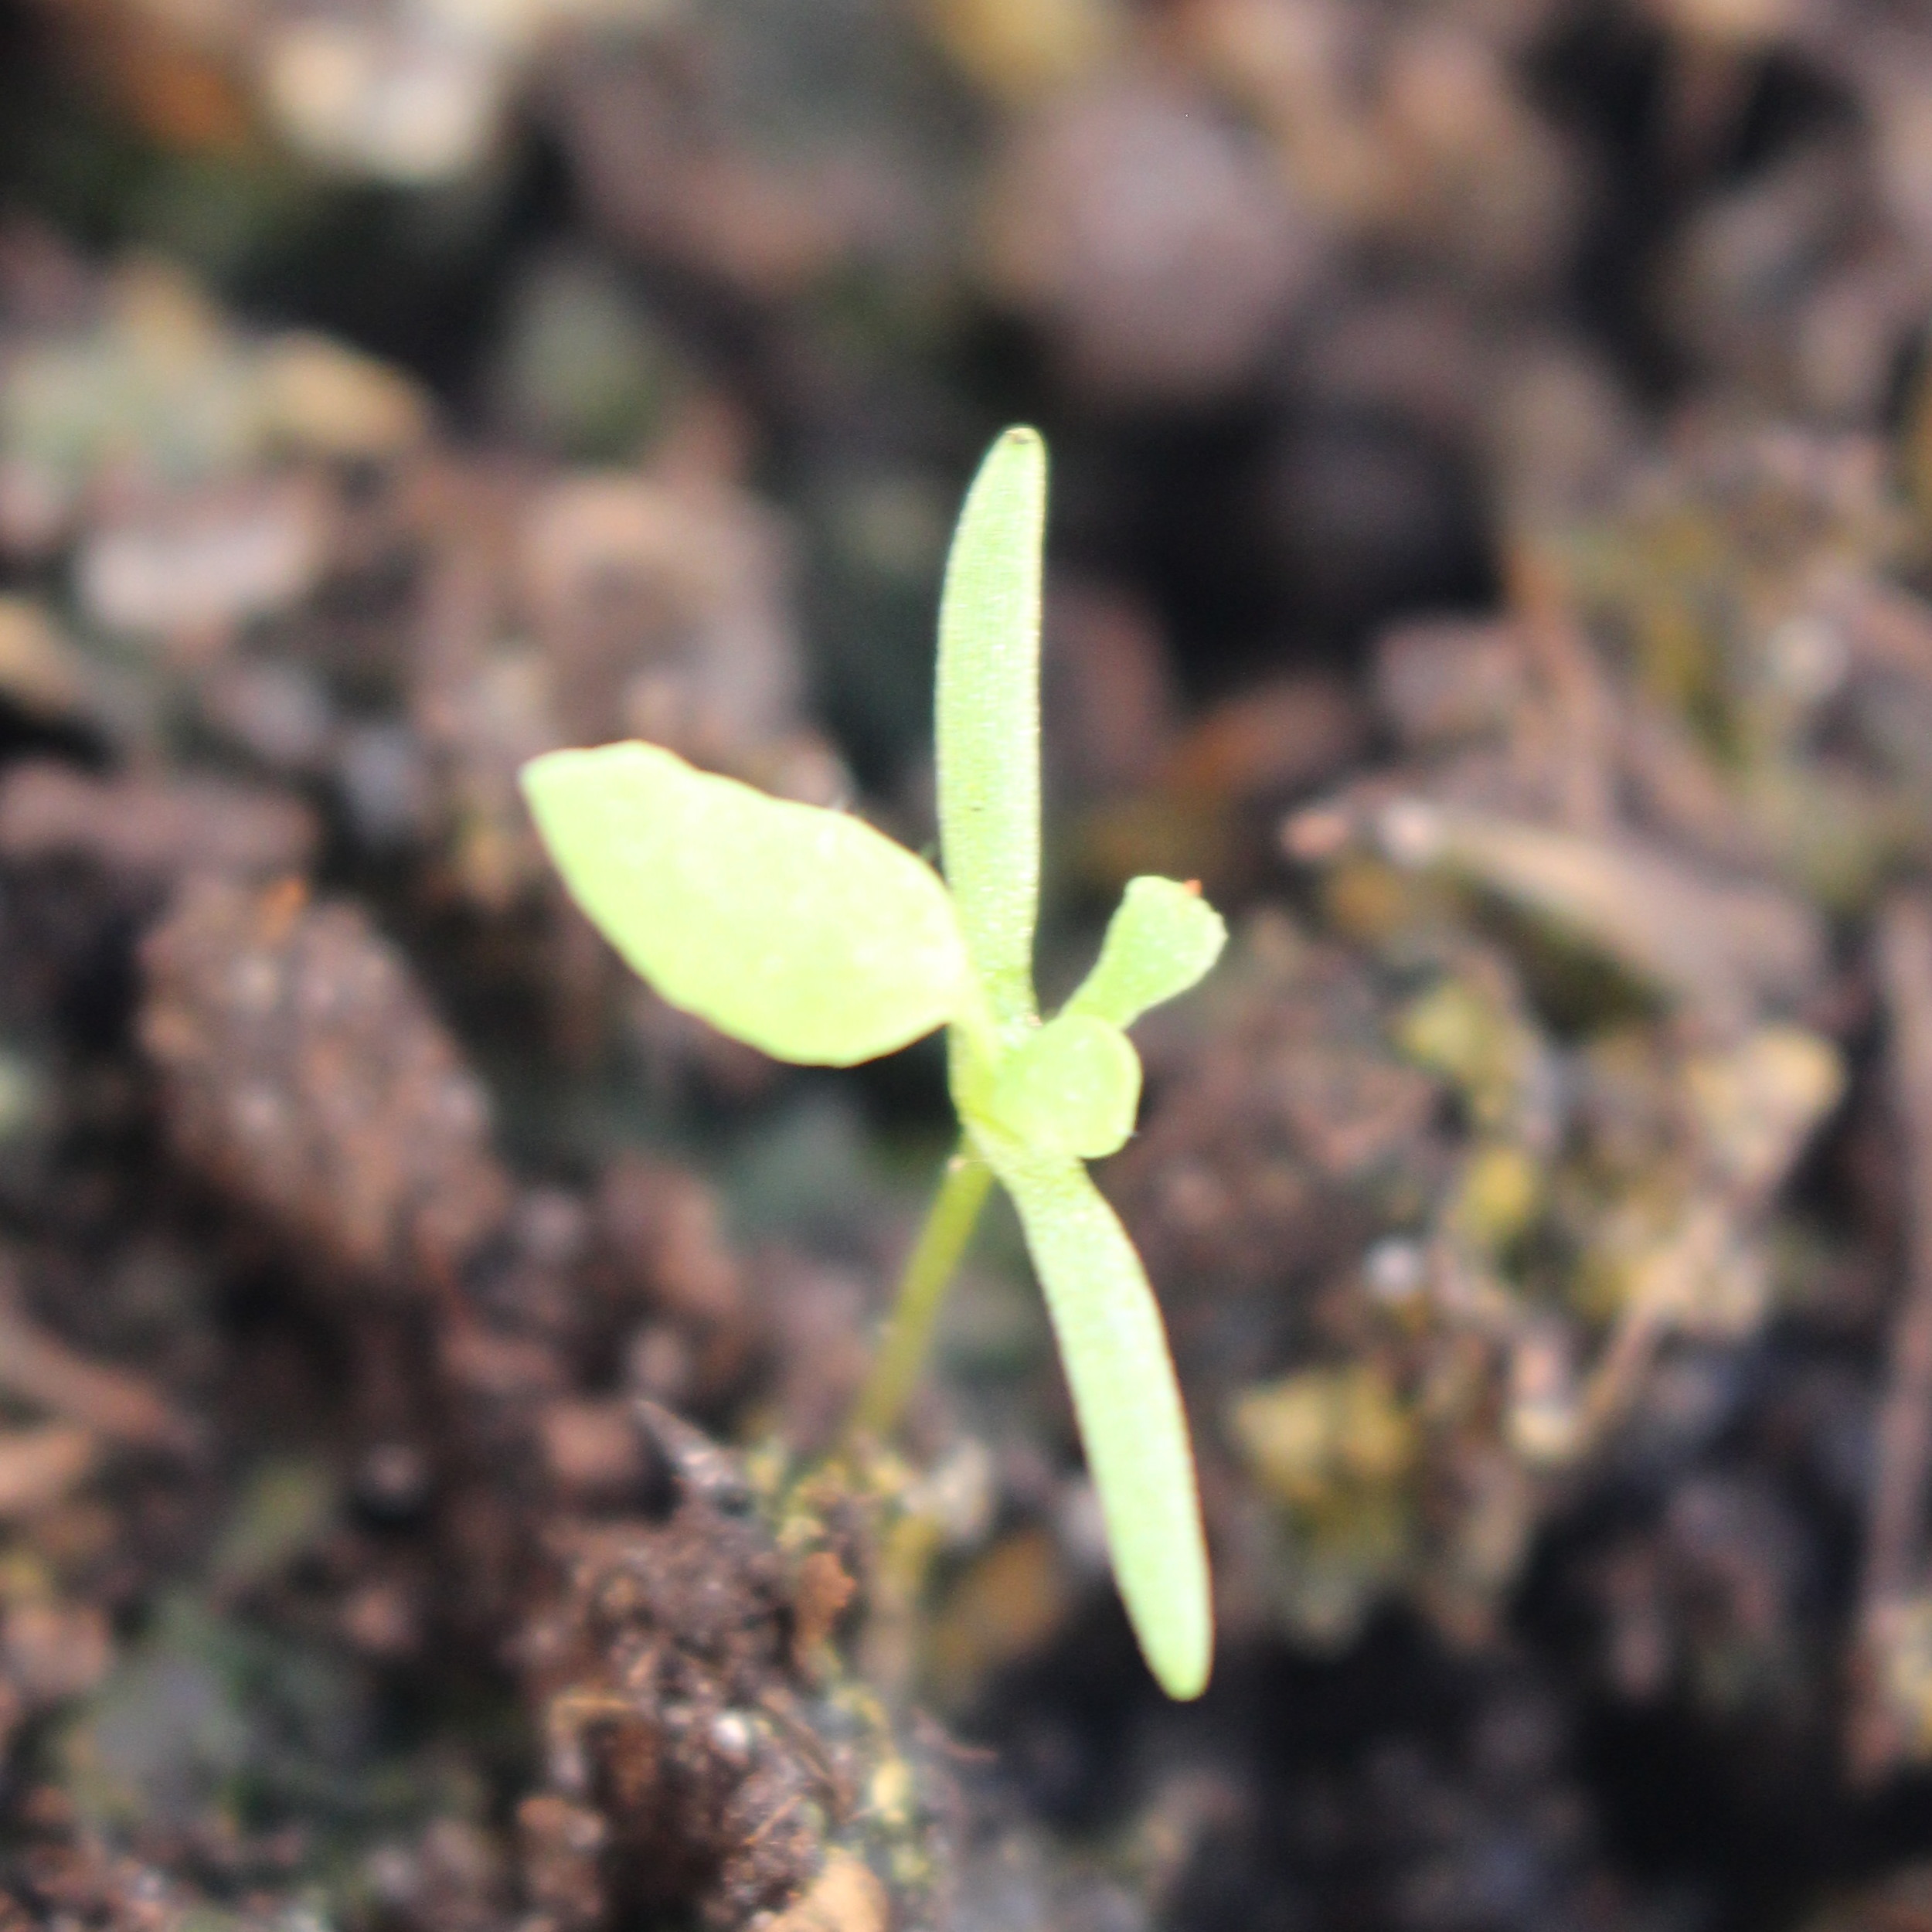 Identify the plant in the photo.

Papaver rhoeas
